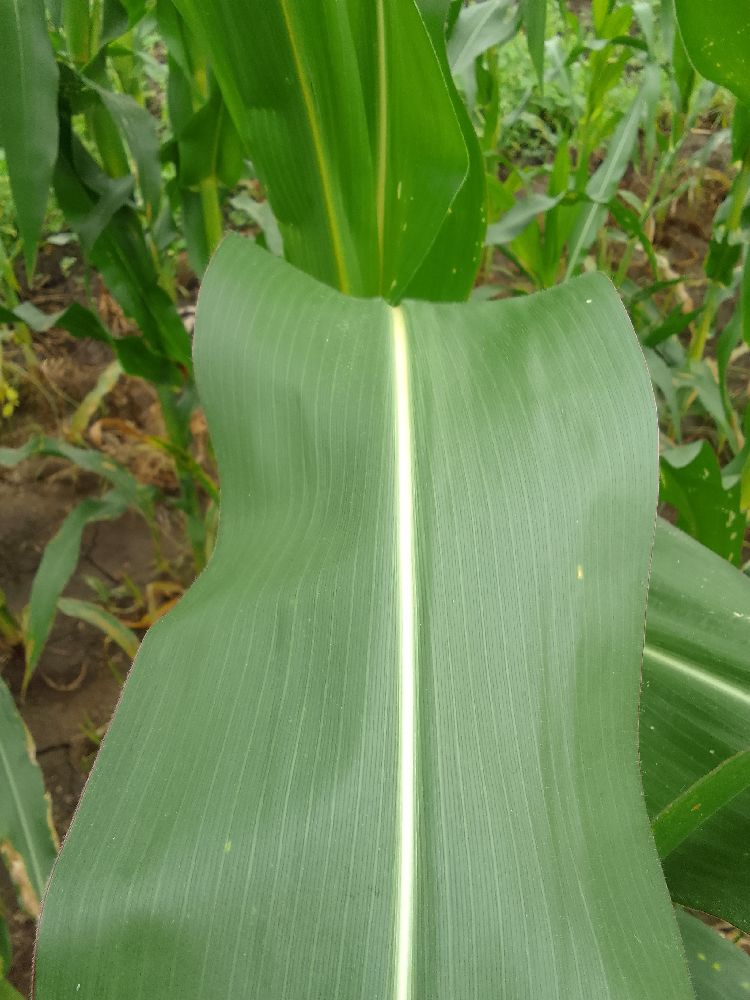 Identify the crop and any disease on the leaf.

maize, healthy
